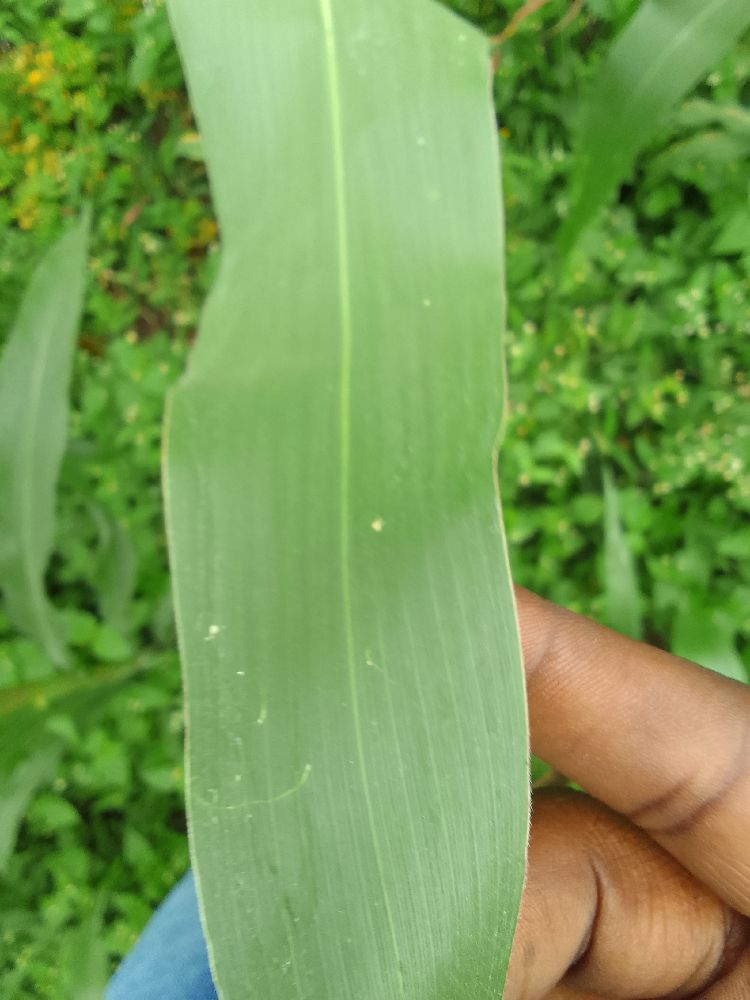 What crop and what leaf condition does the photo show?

maize, healthy
